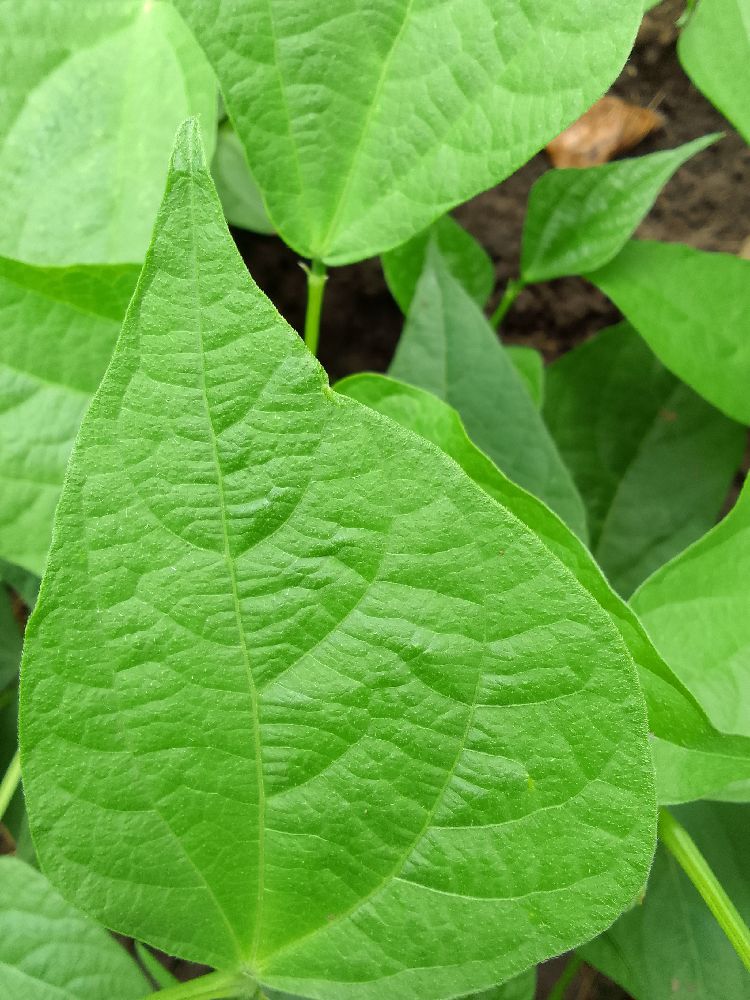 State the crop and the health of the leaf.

common bean, healthy
